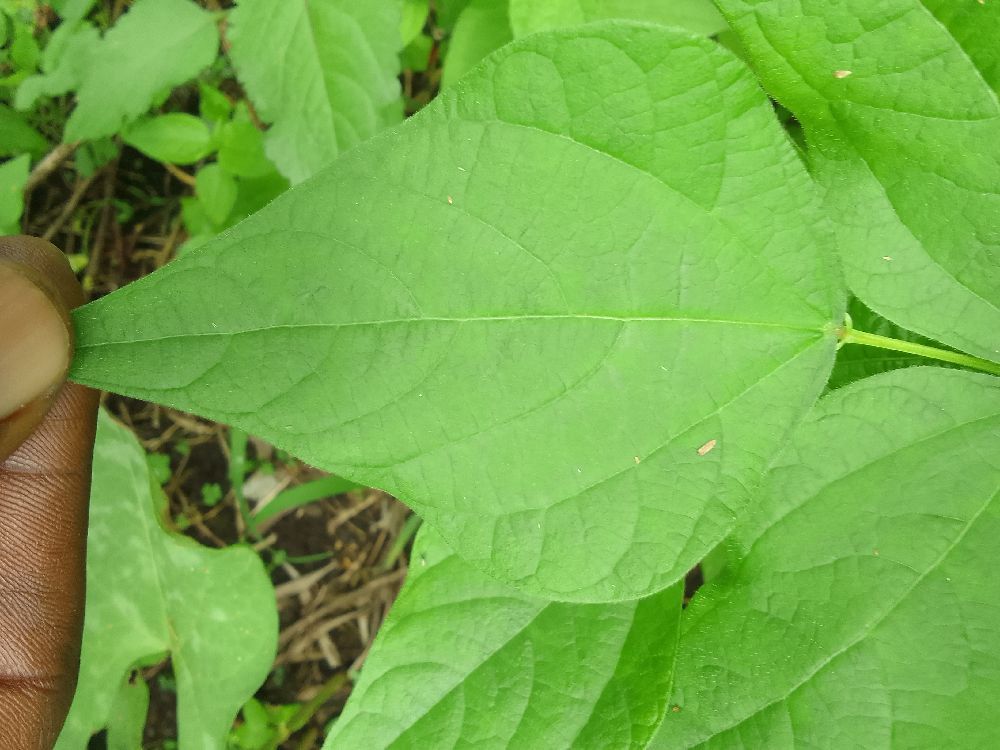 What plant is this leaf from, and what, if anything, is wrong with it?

common bean, healthy
